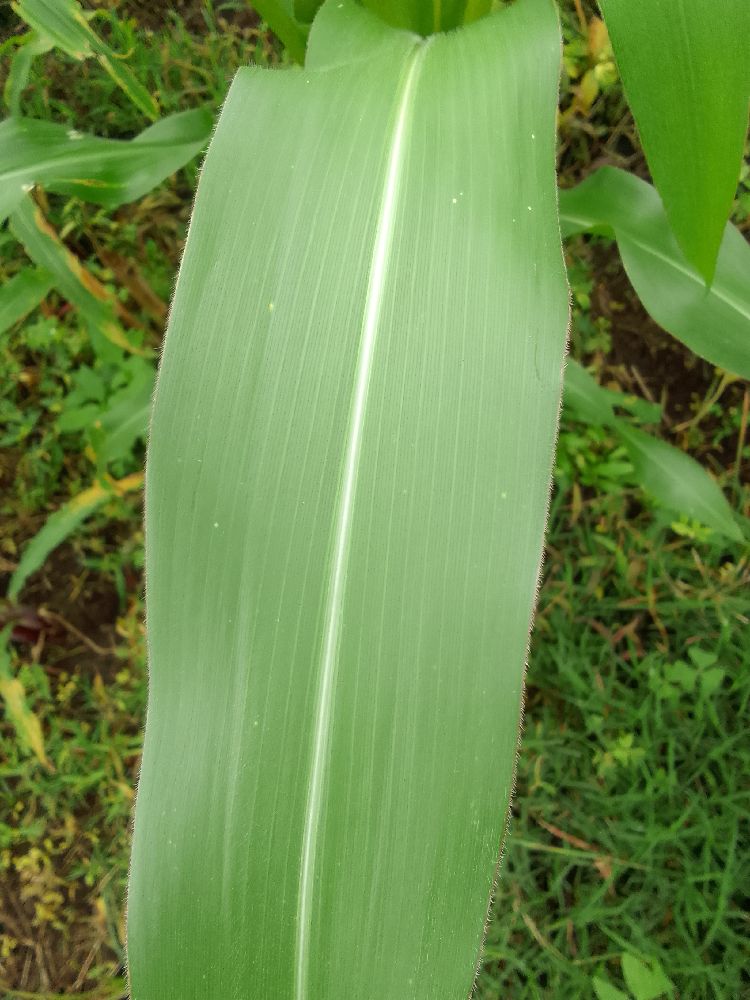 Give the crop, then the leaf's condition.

maize, healthy
